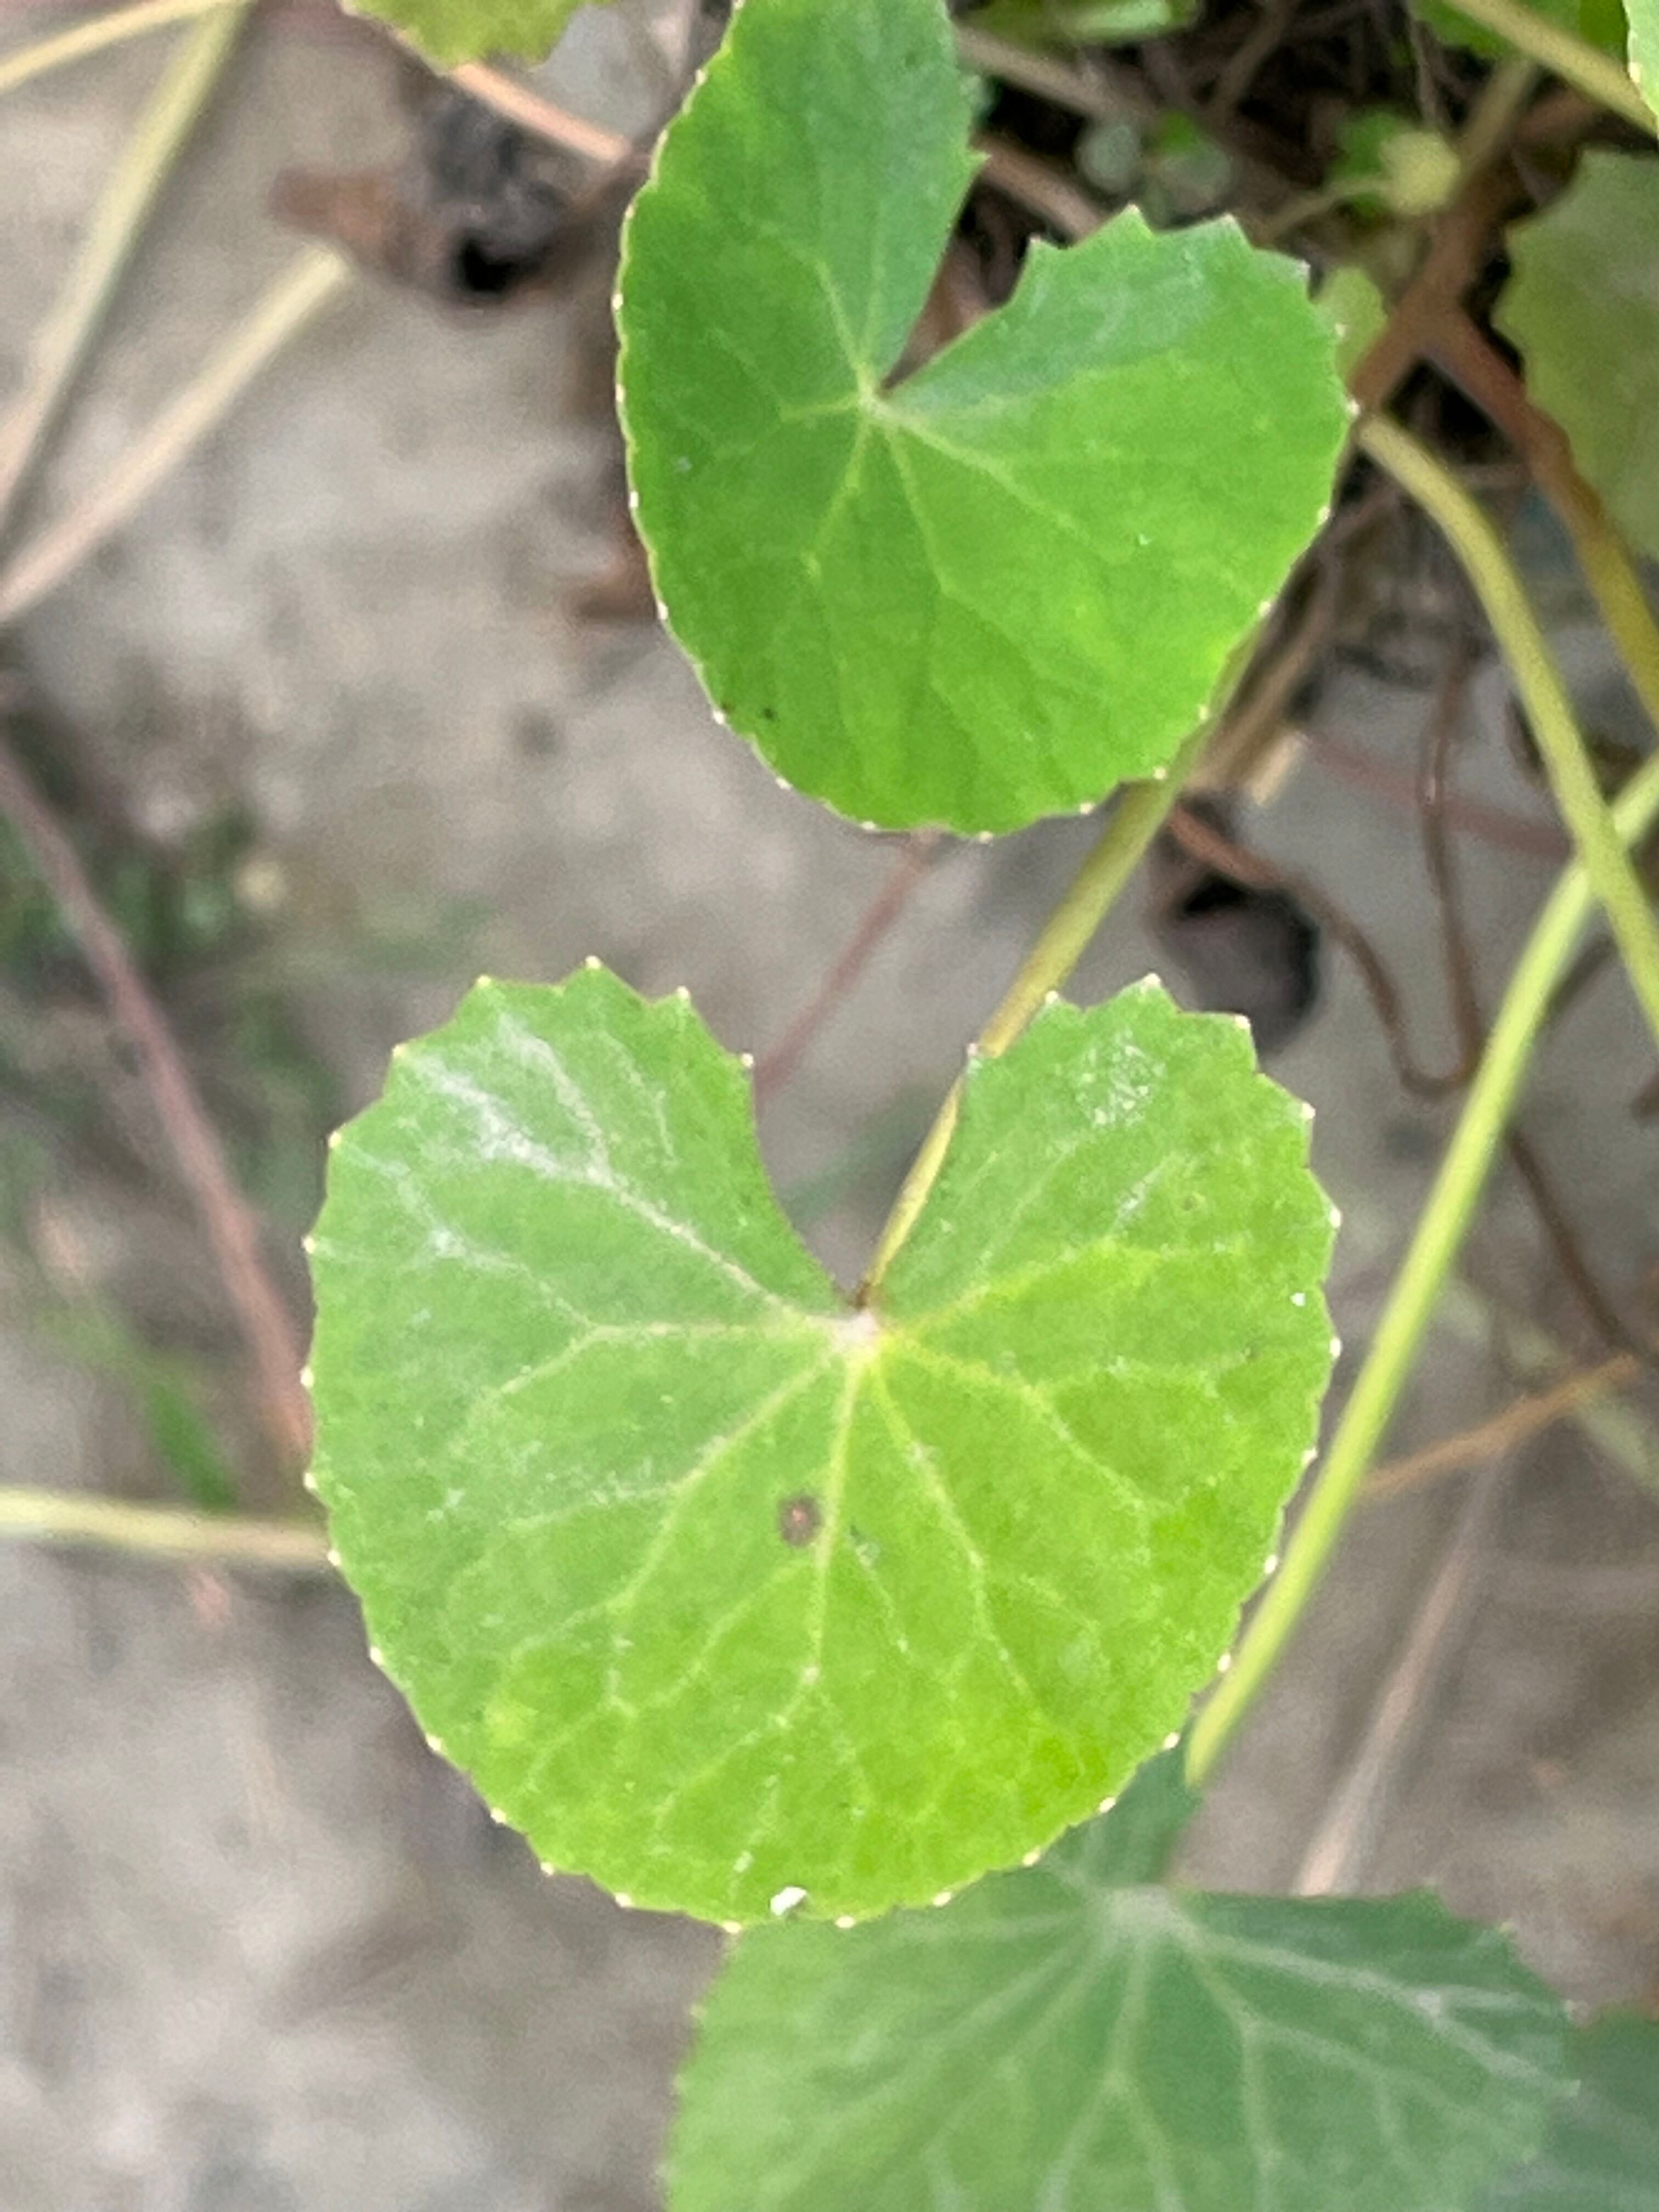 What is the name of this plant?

thankuni
